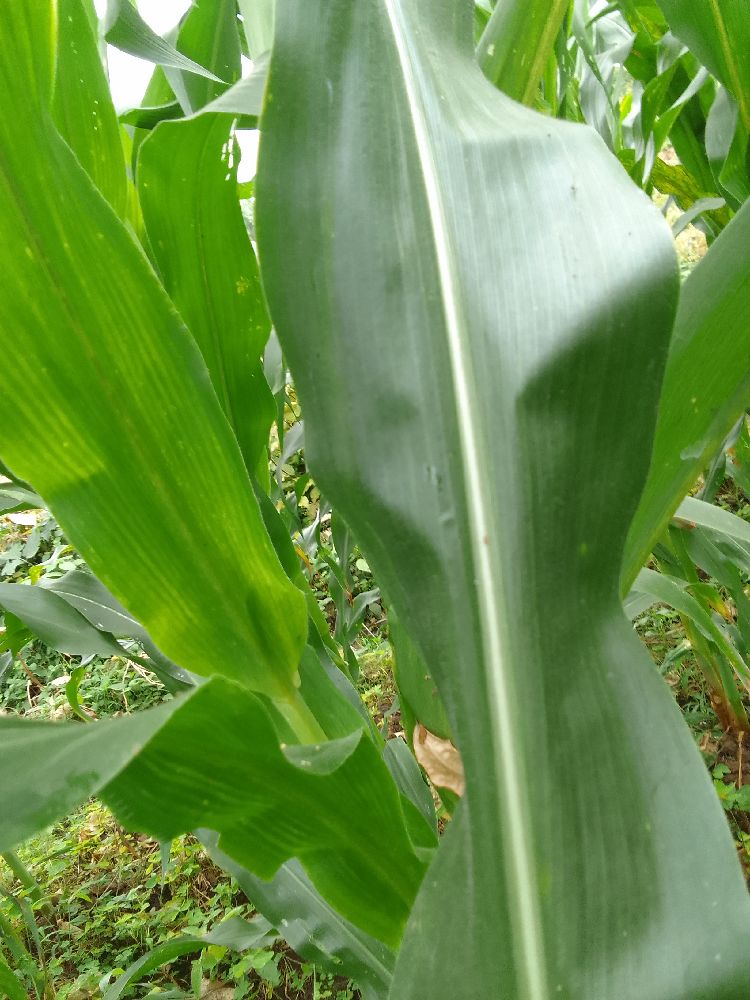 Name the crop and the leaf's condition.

maize, healthy
